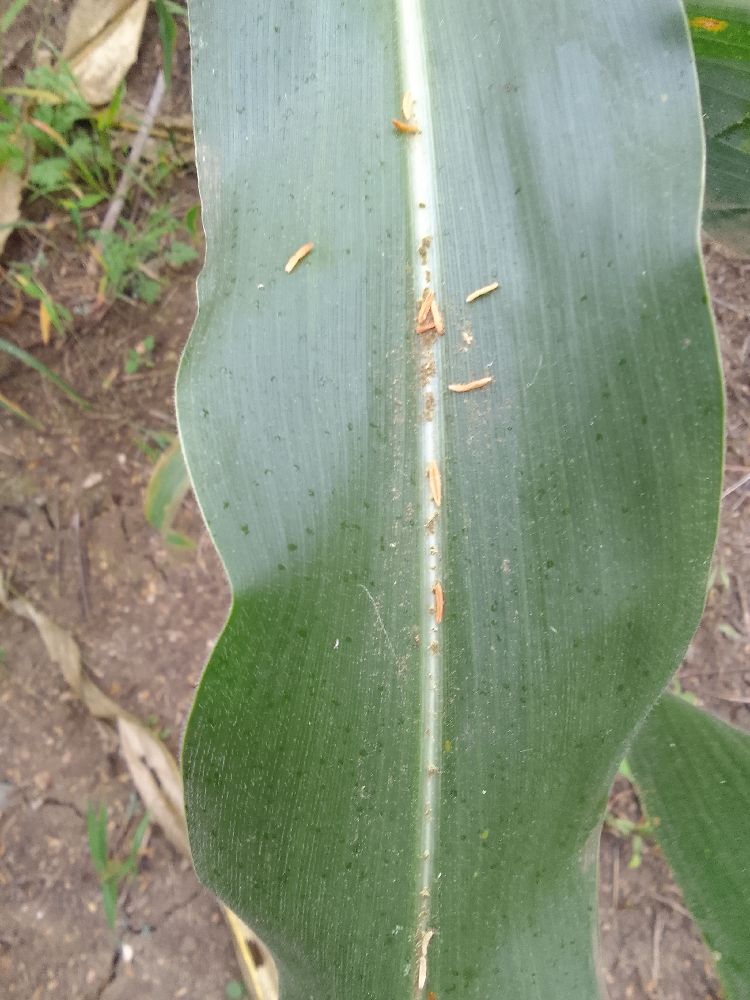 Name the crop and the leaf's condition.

maize, healthy
